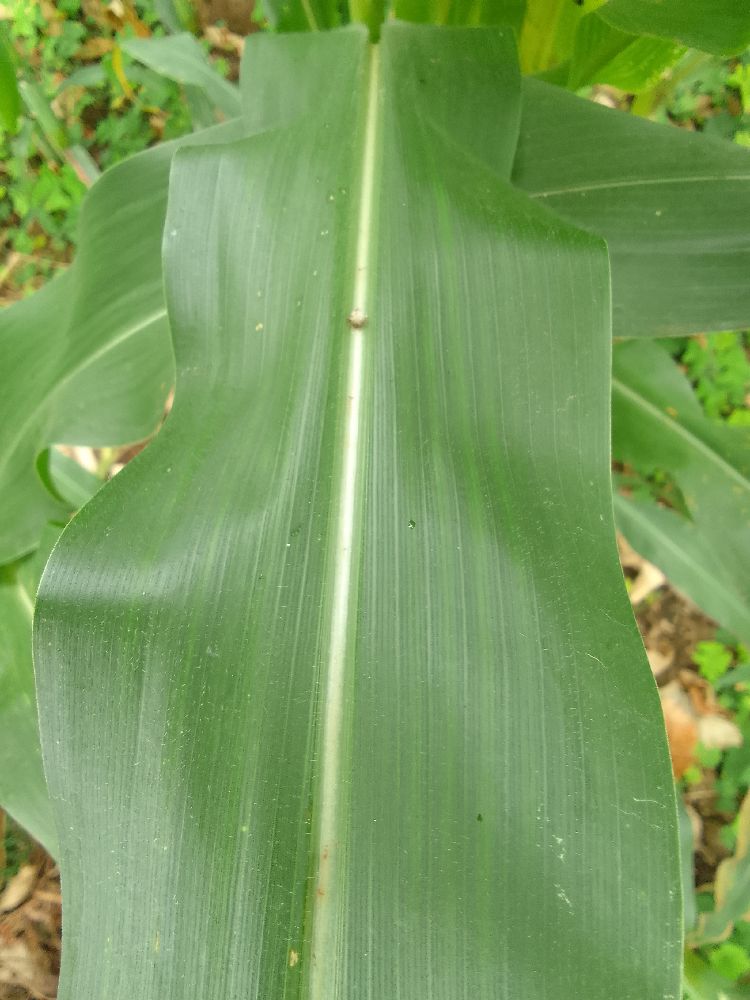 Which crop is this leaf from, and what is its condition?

maize, healthy
